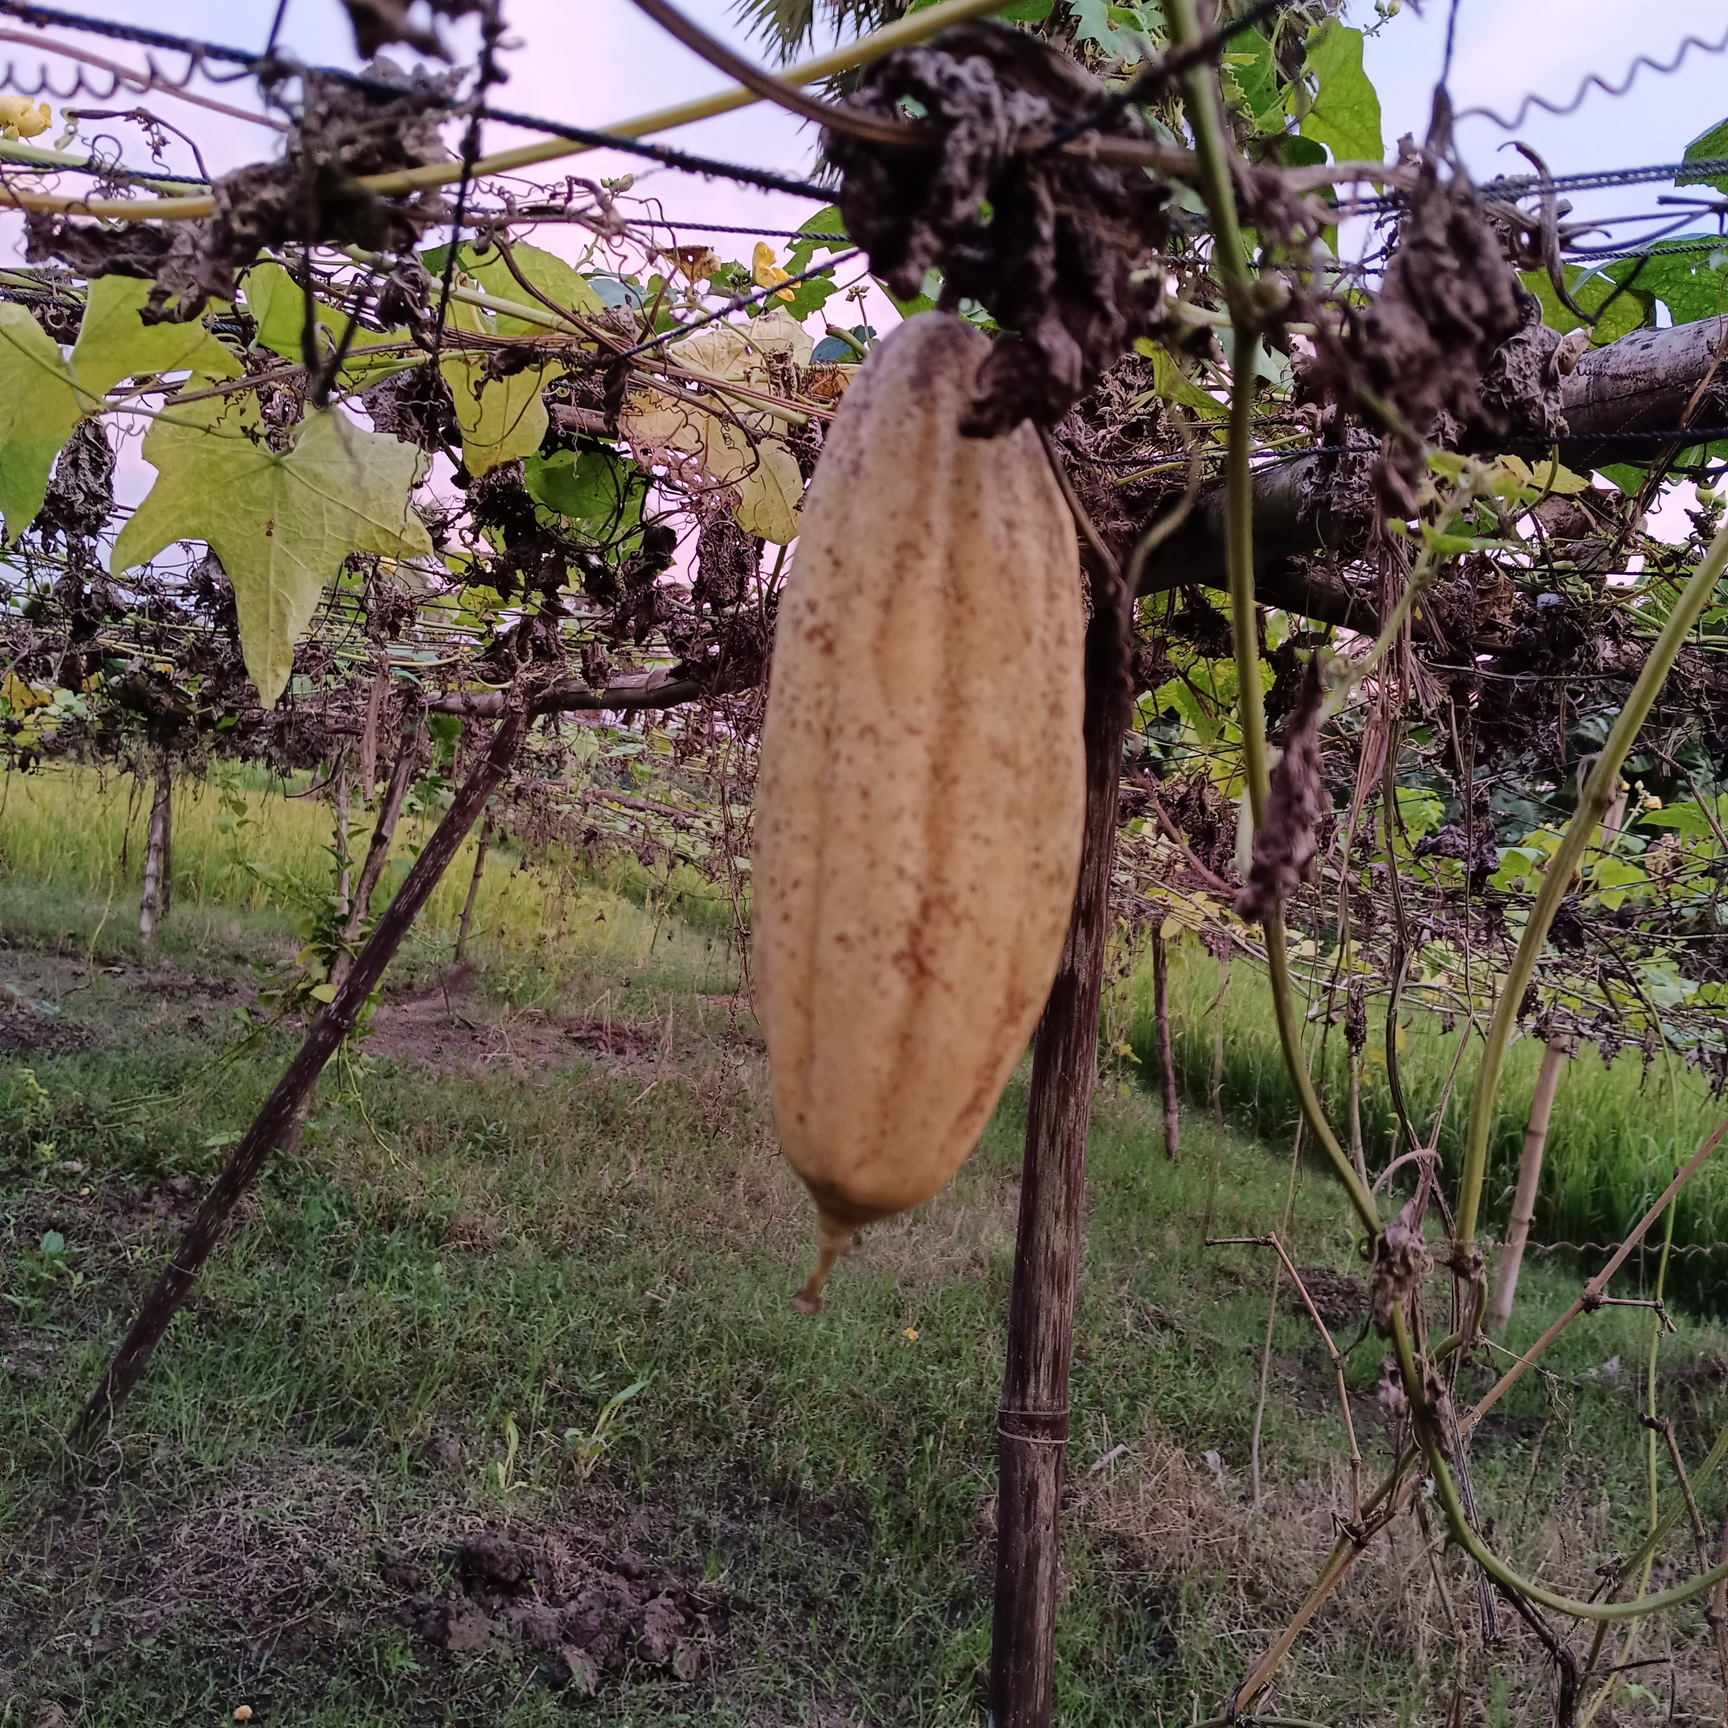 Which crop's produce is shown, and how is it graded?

luffa, faulty
